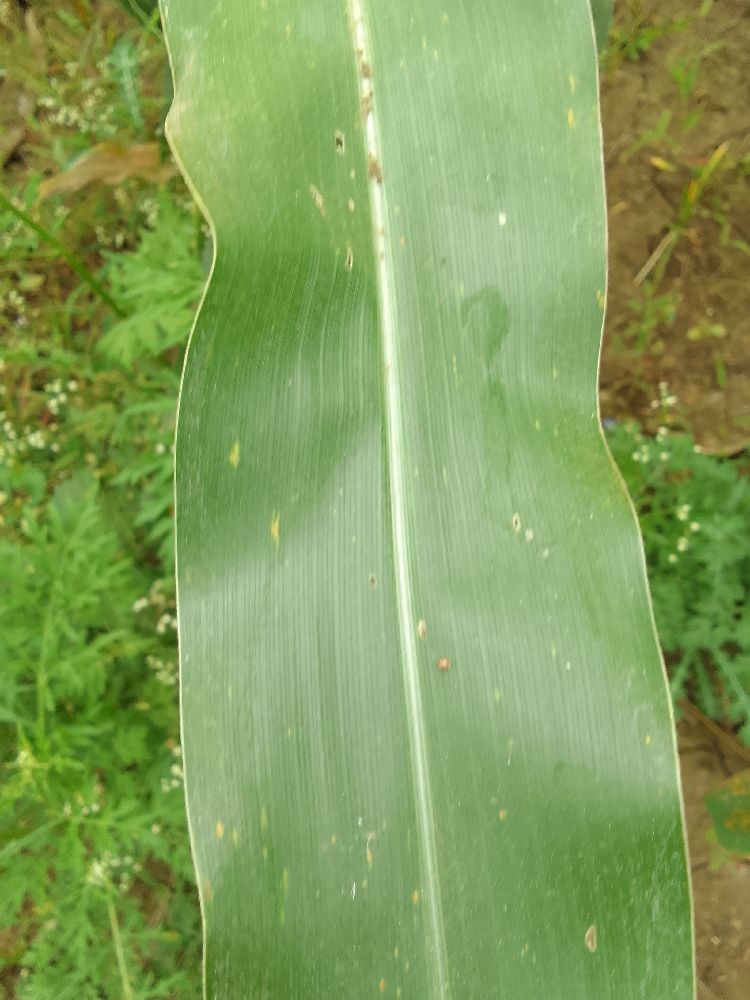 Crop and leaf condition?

maize, healthy
